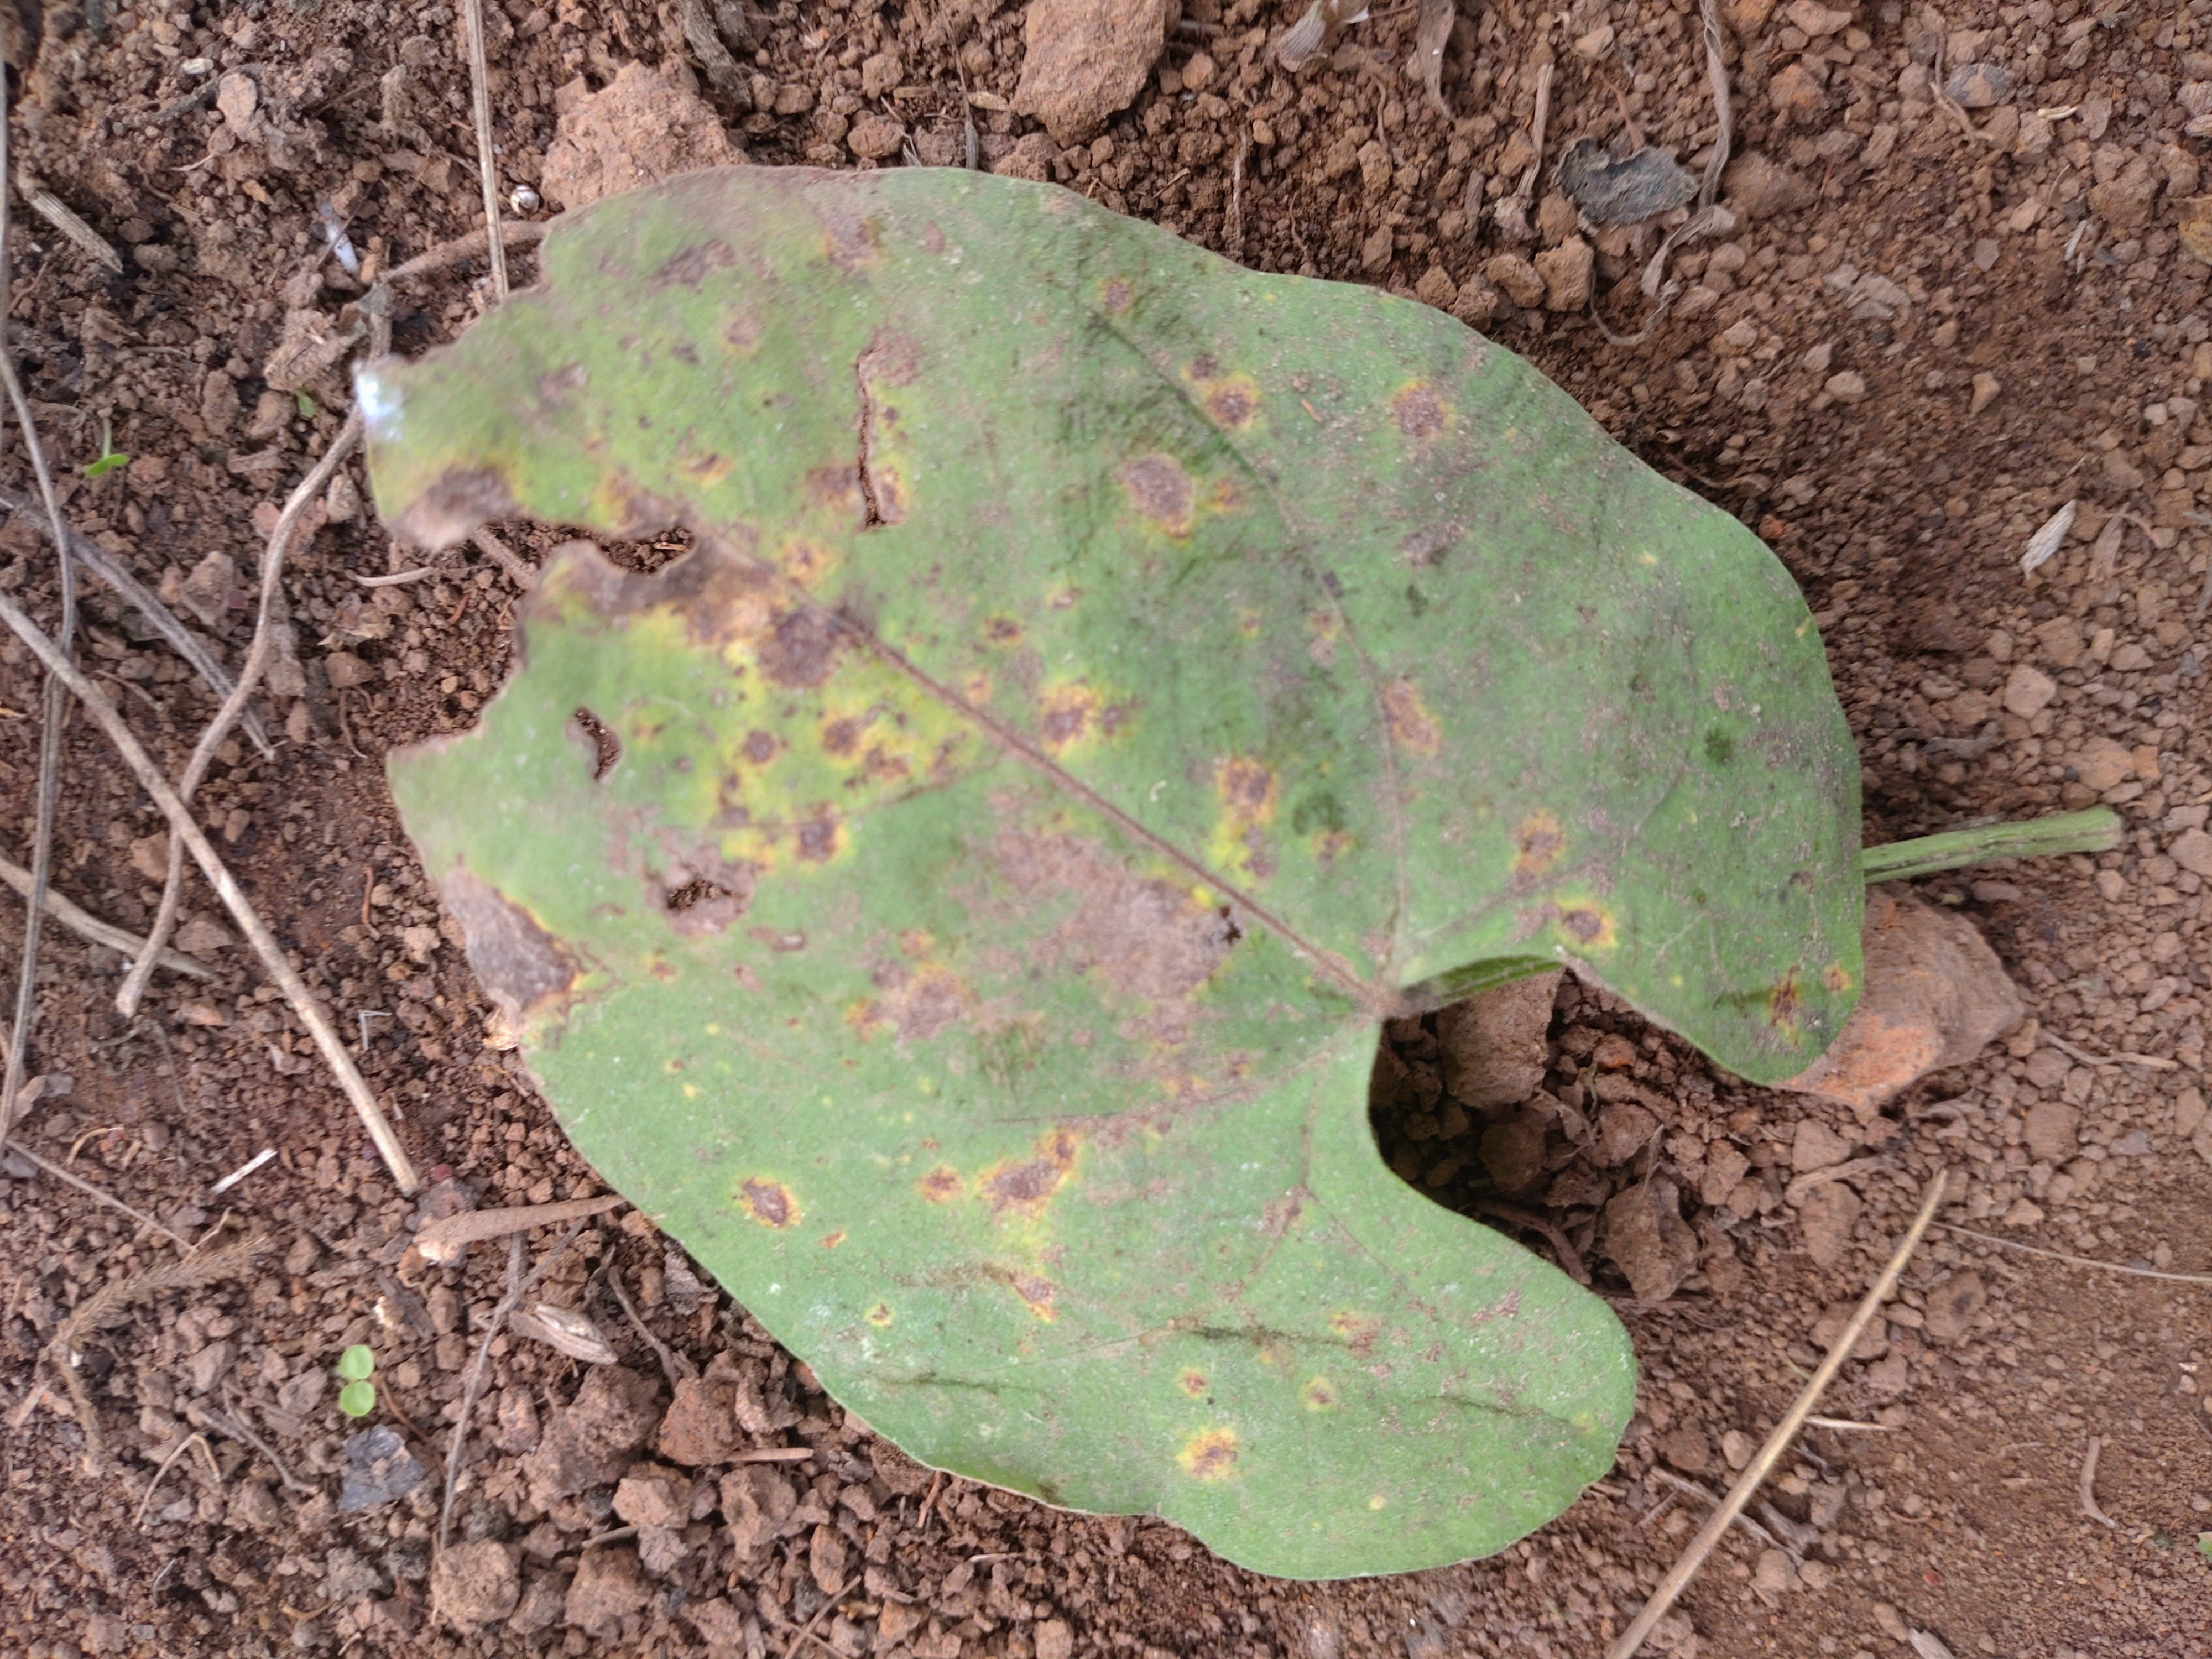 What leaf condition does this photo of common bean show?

anthracnose
